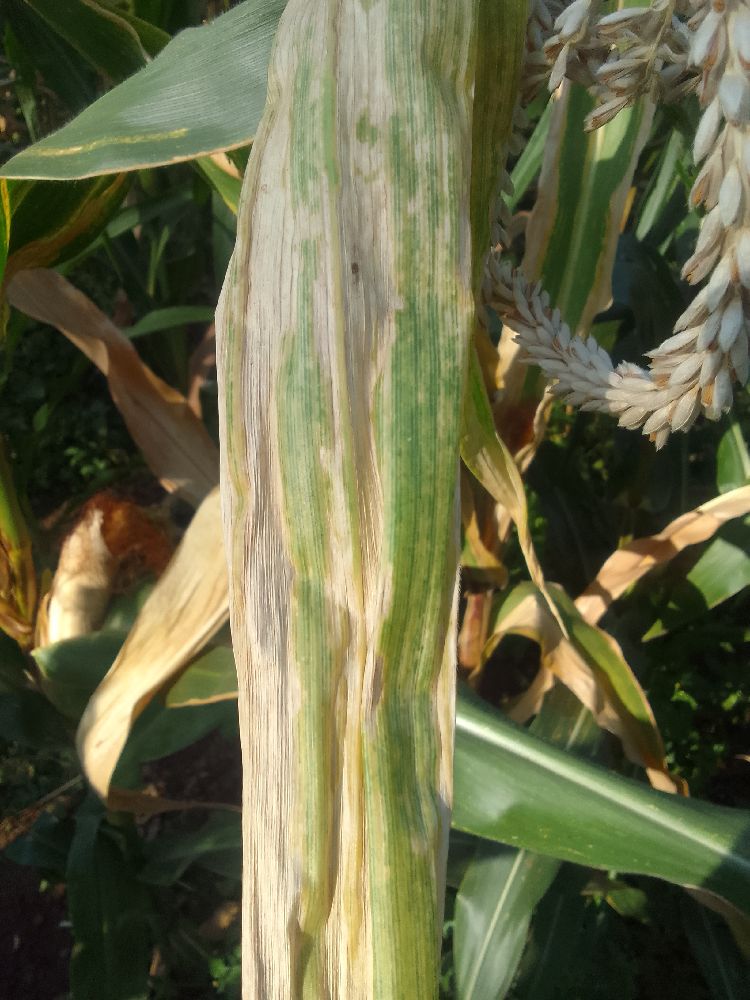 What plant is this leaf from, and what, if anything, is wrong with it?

maize, maize lethal necrosis
